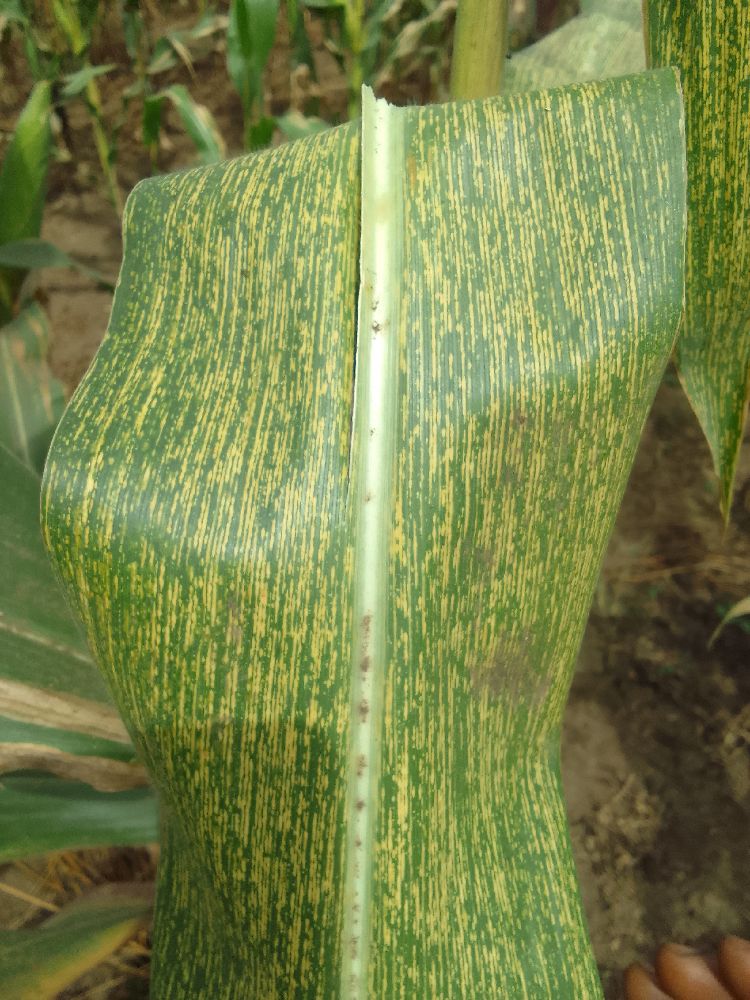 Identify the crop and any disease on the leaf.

maize, maize streak virus
